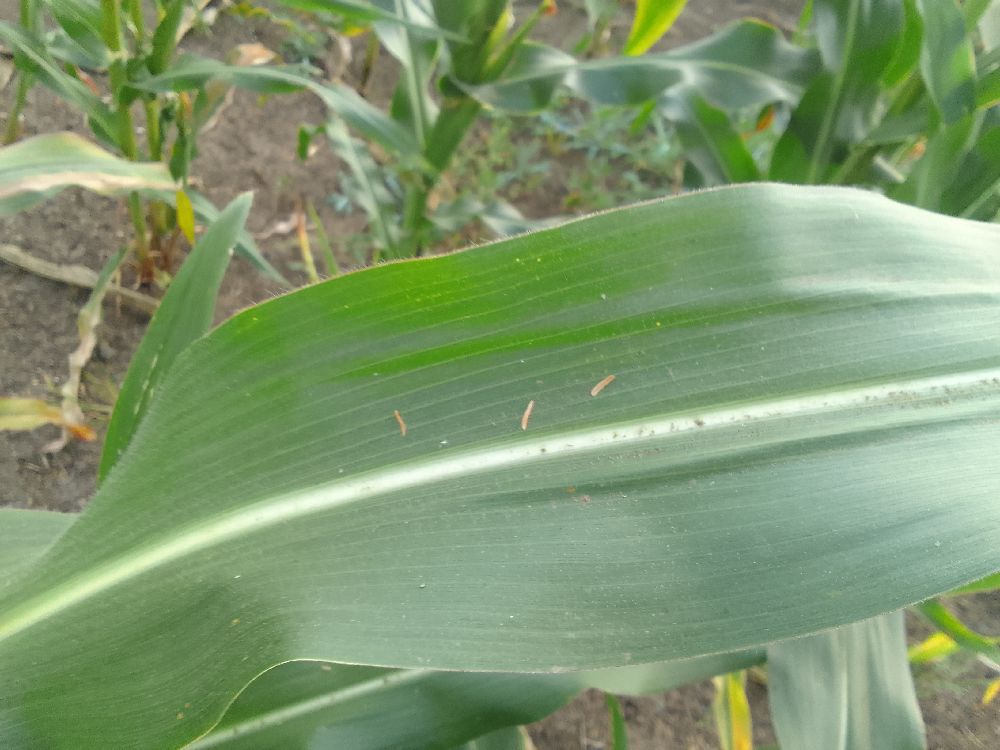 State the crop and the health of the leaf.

maize, healthy
